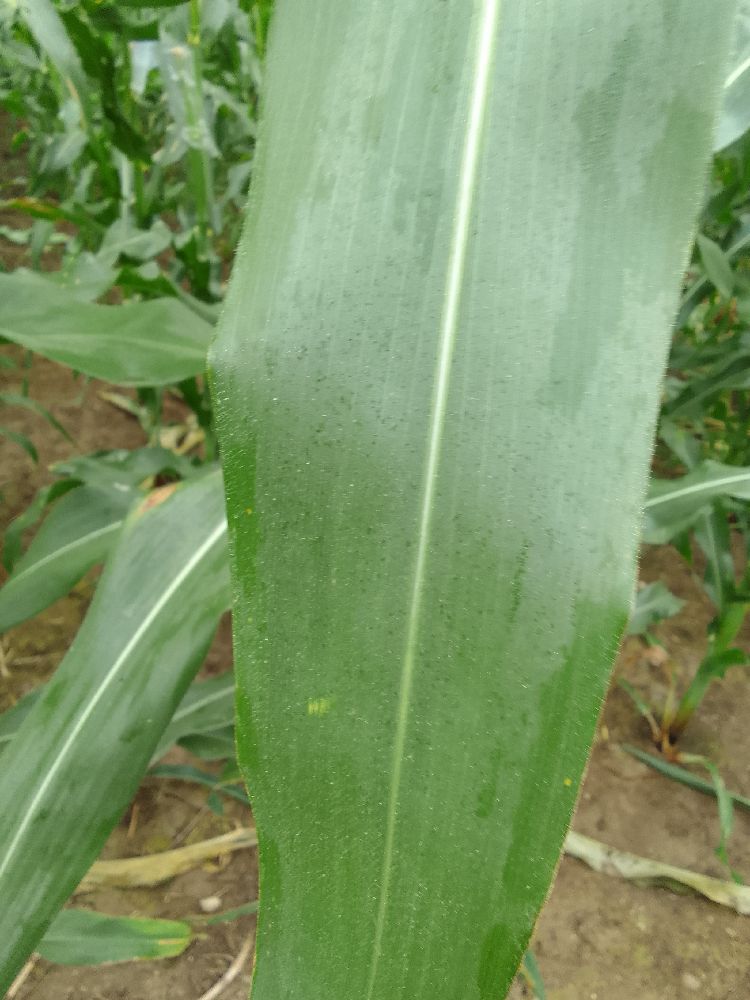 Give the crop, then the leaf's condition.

maize, healthy
